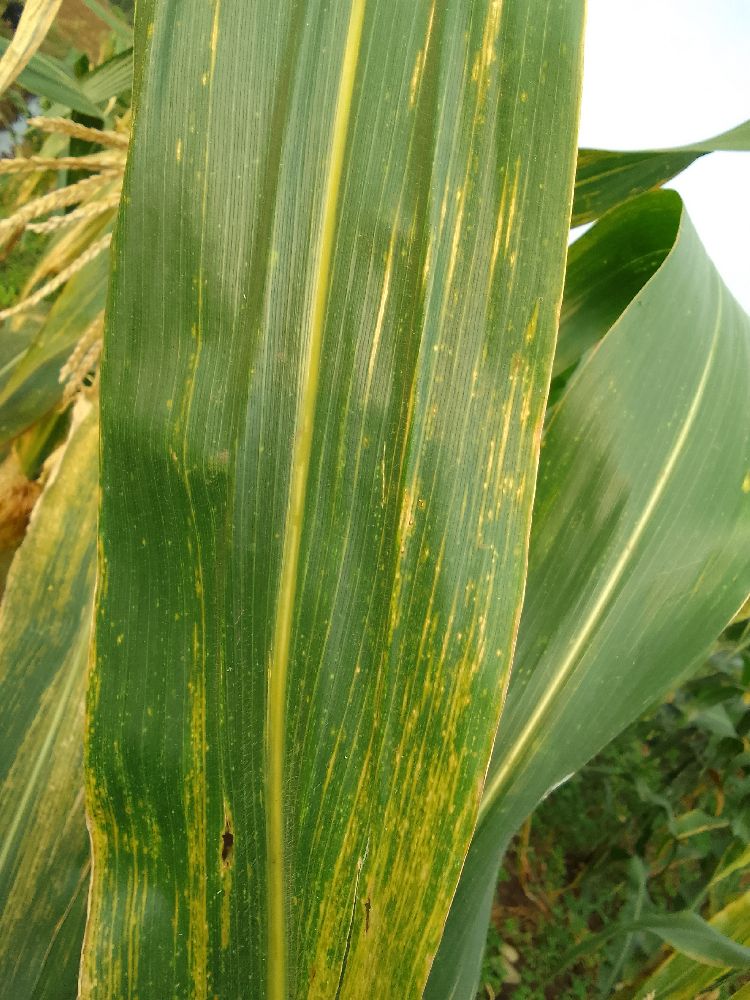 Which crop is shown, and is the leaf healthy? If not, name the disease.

maize, maize lethal necrosis
